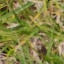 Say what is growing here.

grass
